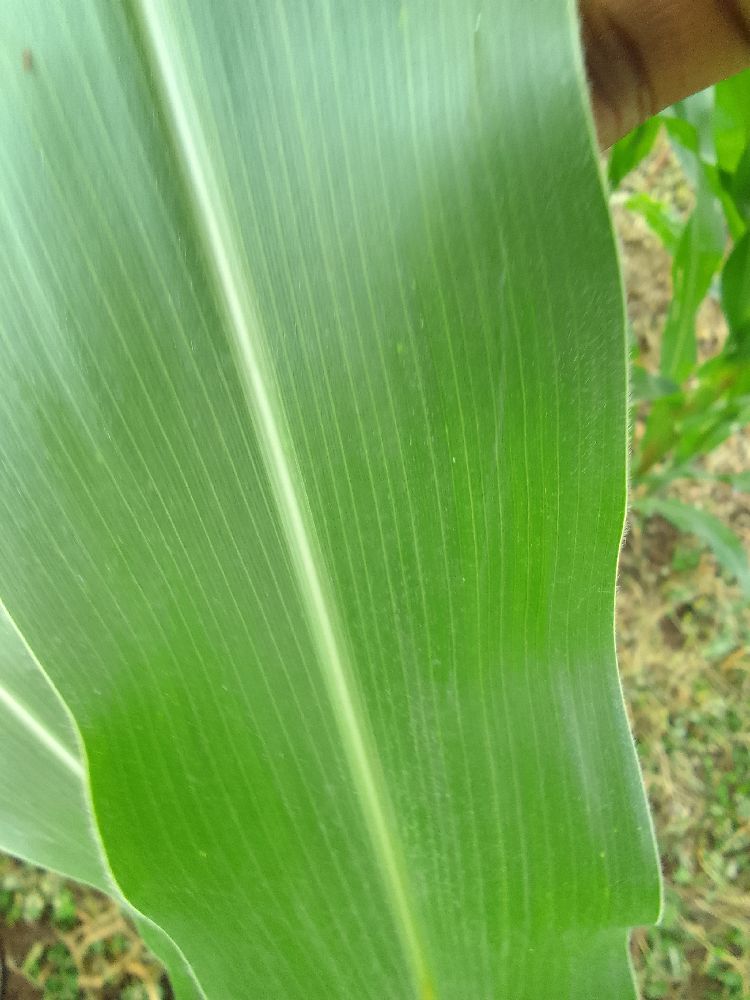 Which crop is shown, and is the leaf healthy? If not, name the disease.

maize, healthy
